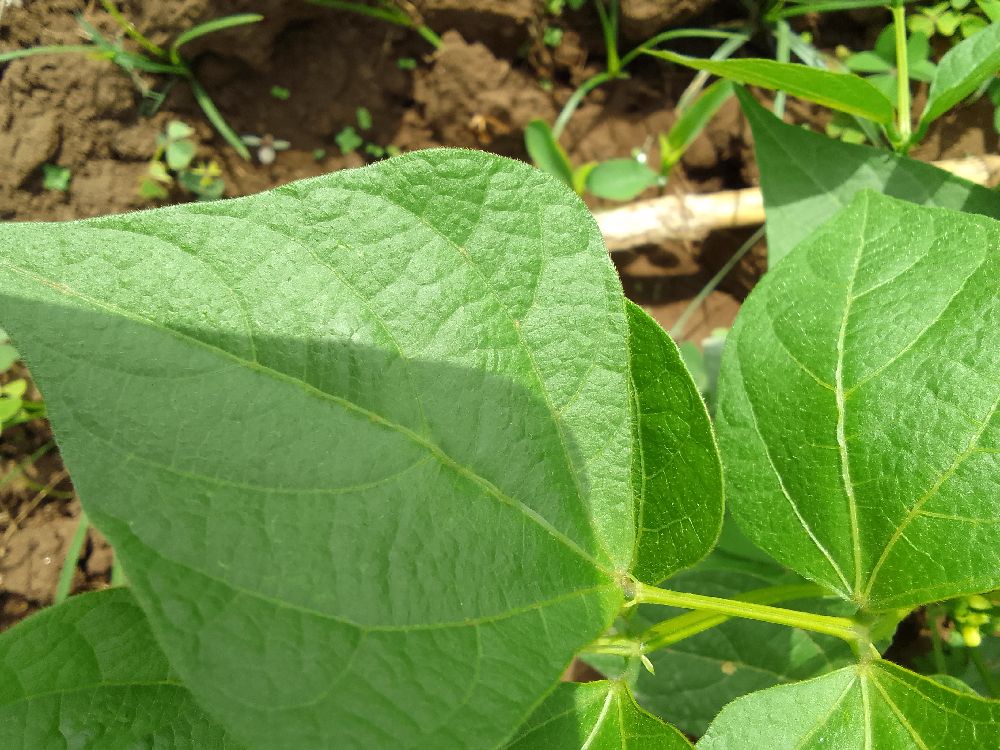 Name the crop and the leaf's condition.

common bean, healthy
